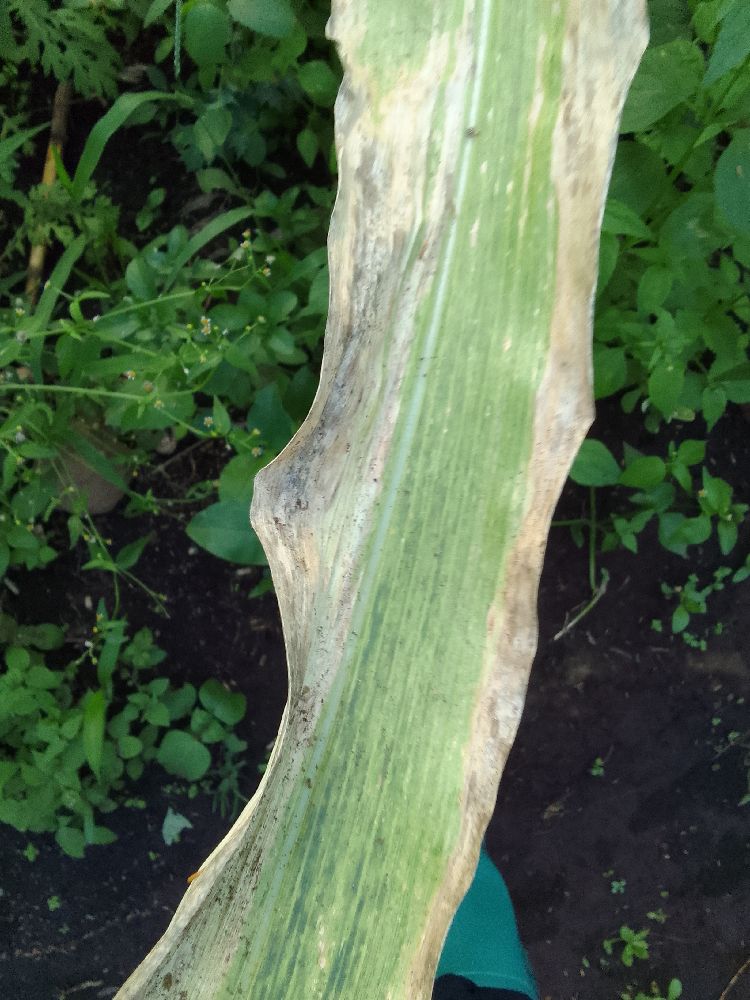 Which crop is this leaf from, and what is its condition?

maize, maize lethal necrosis
